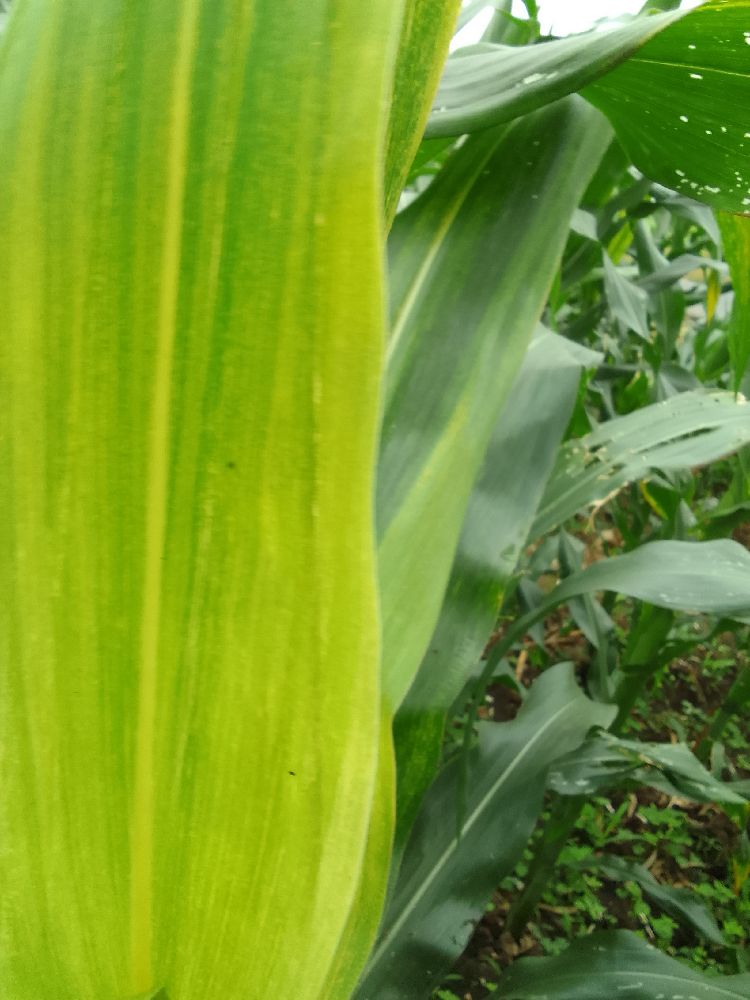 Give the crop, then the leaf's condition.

maize, maize lethal necrosis
